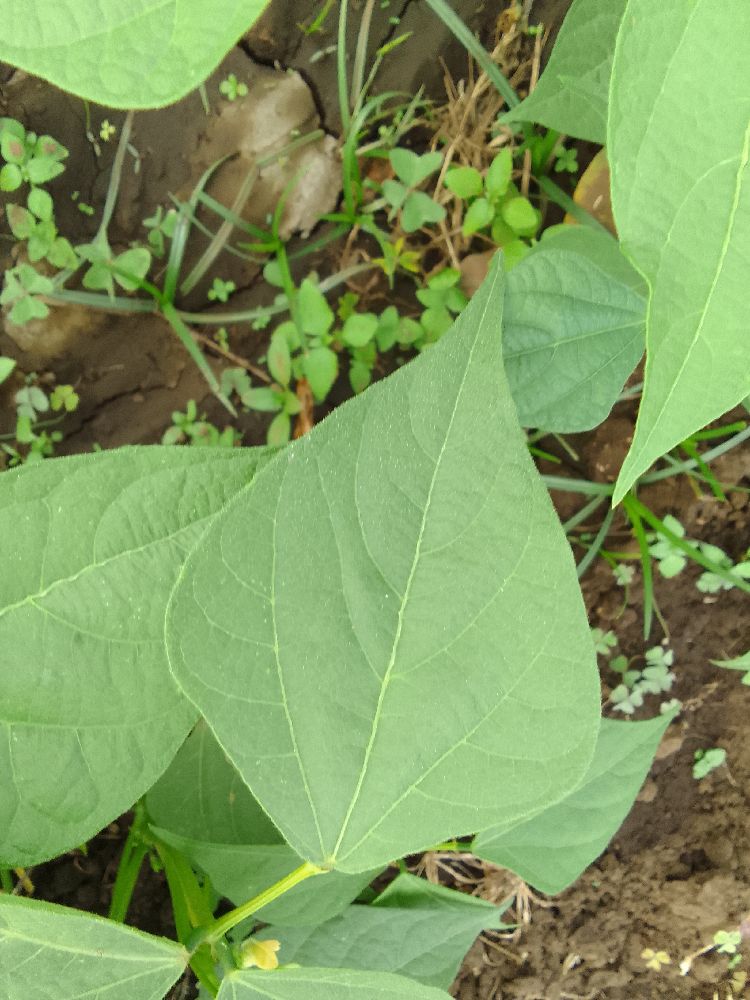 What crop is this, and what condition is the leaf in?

common bean, healthy
